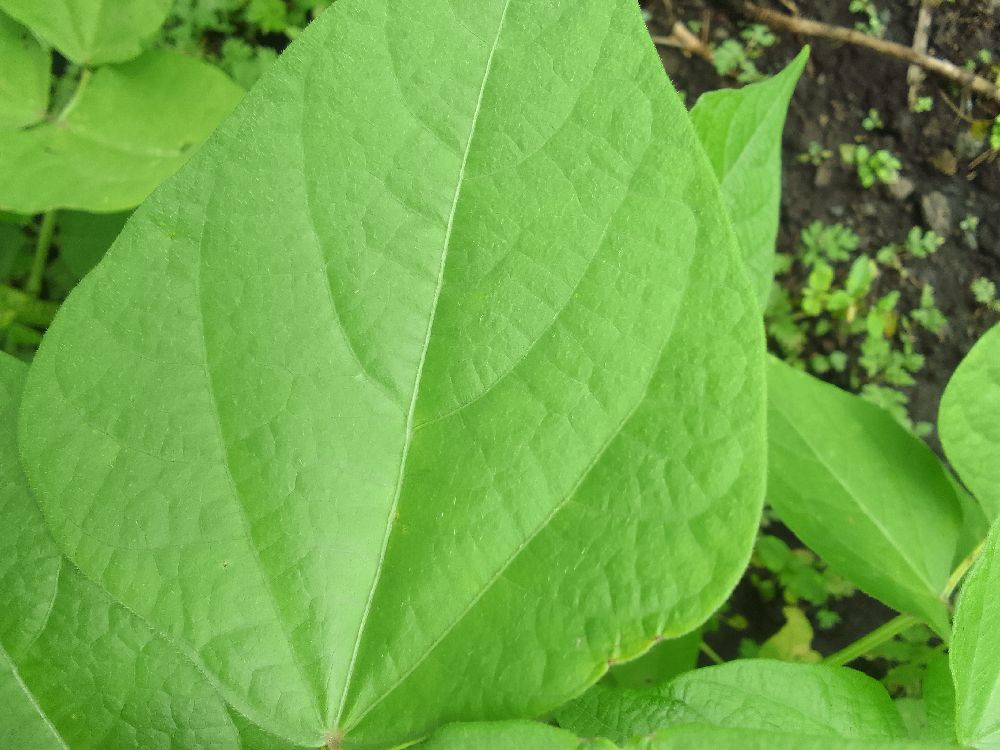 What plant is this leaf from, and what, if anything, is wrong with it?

common bean, healthy
